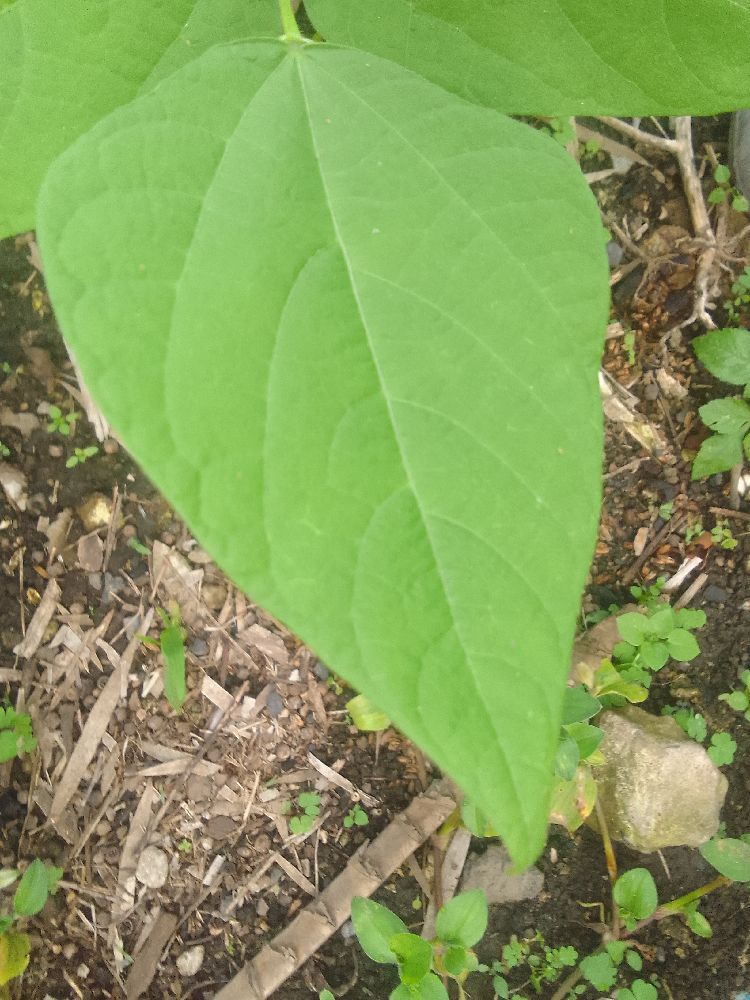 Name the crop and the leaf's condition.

common bean, healthy
